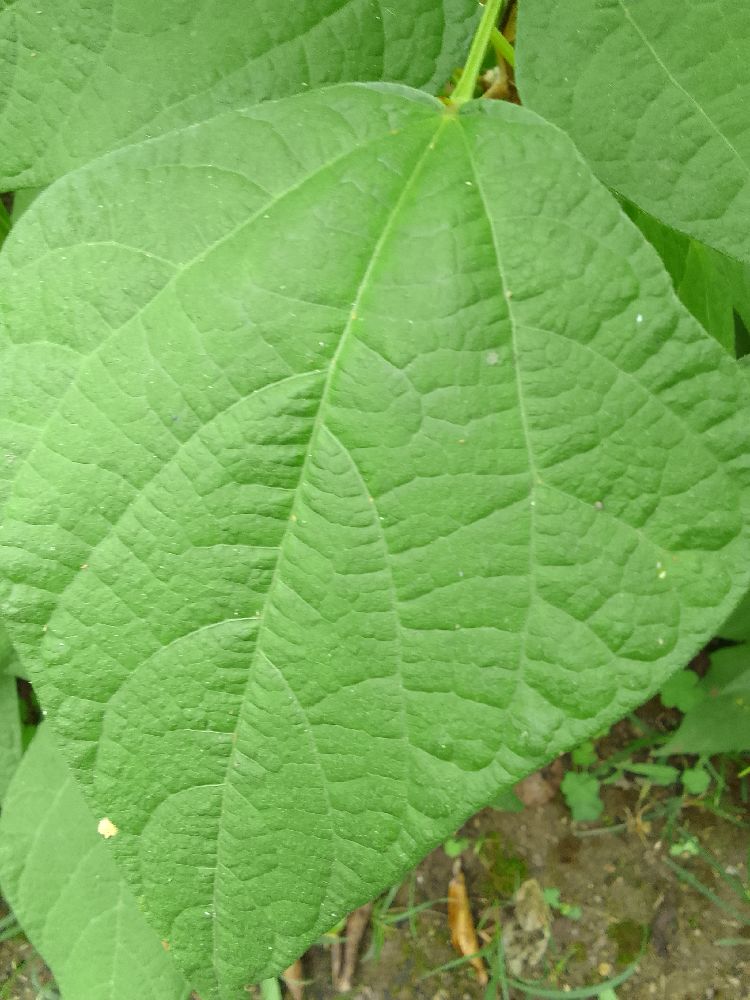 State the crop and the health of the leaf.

common bean, healthy
